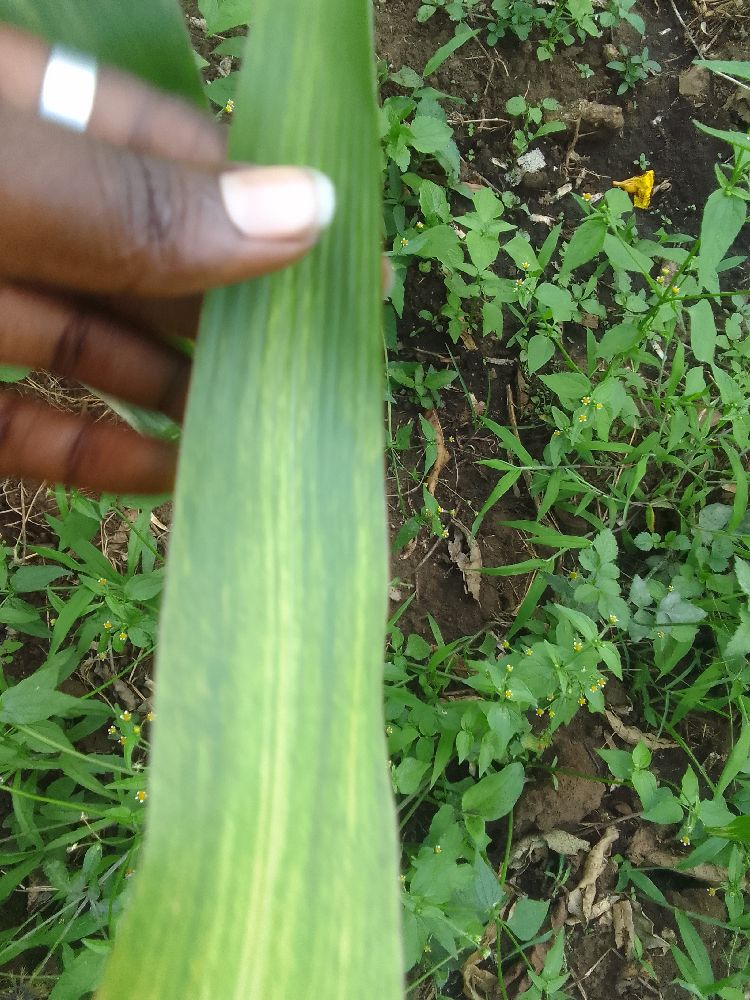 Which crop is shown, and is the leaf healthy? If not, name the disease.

maize, maize lethal necrosis
